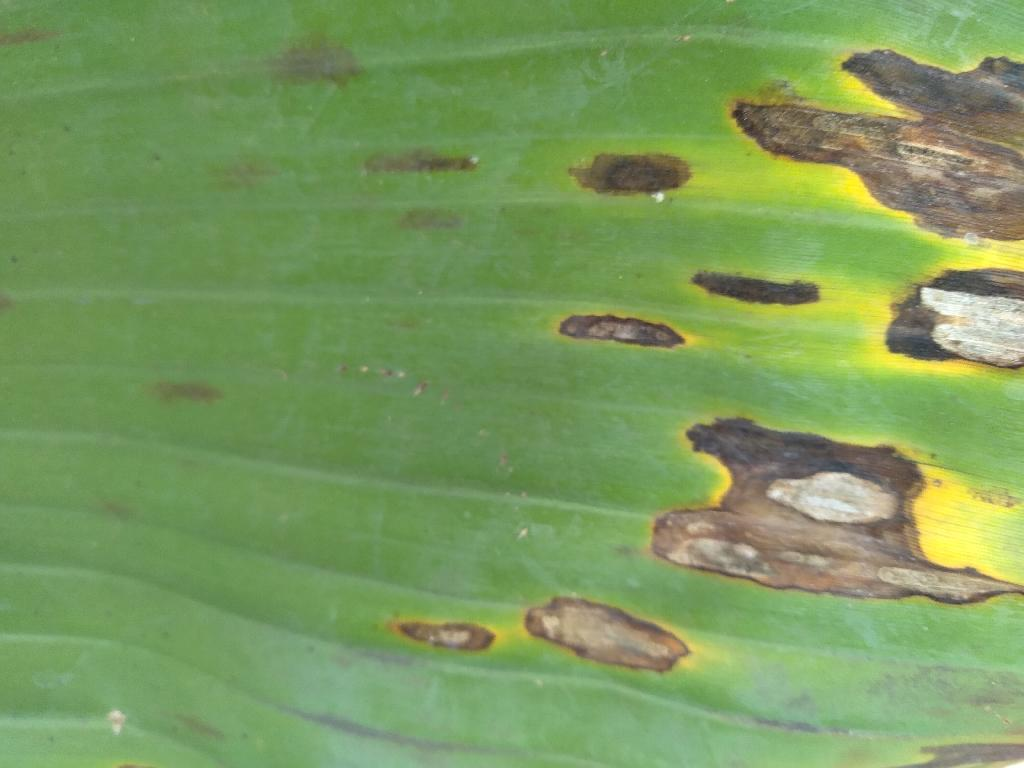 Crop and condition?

banana, black sigatoka
